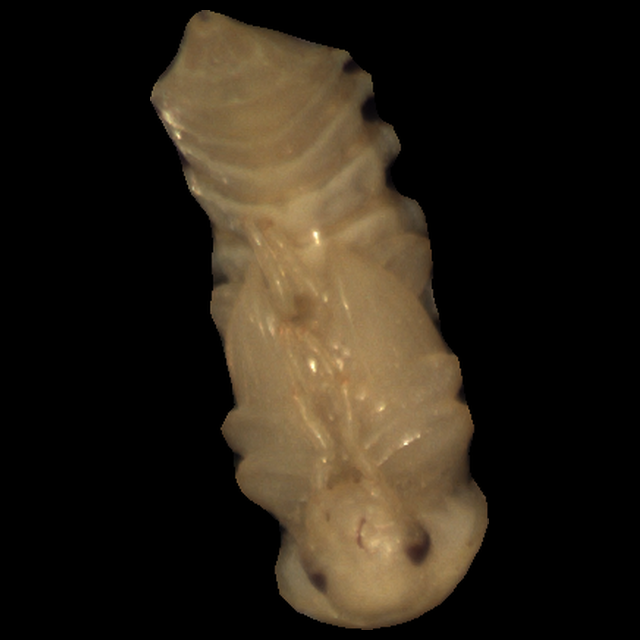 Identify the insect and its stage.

mealworm pupa
